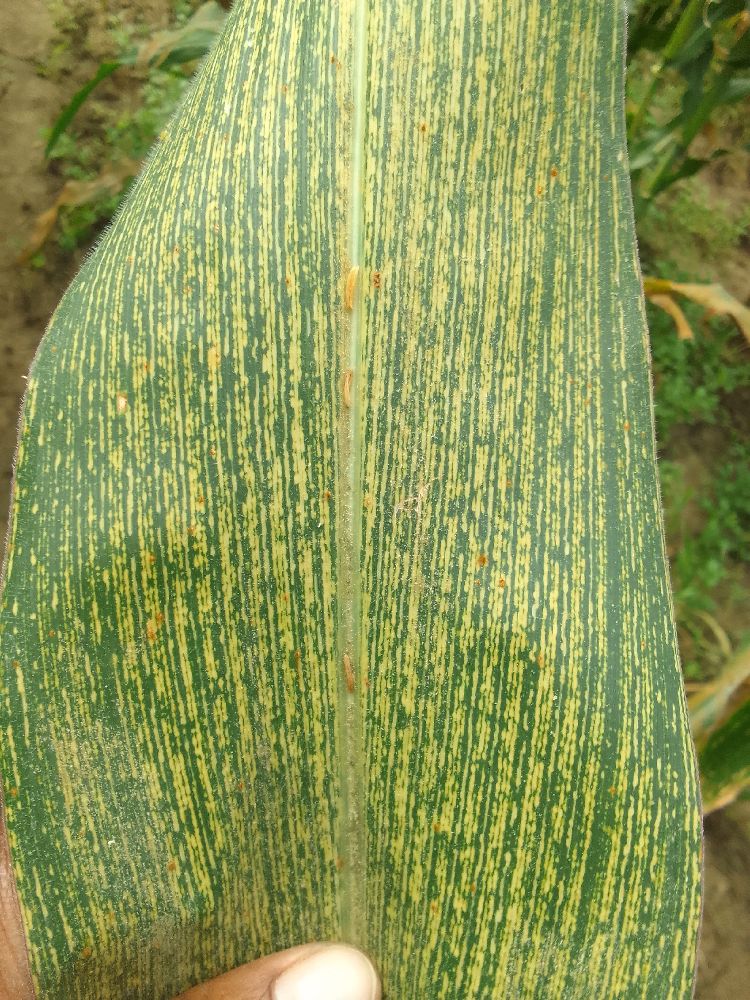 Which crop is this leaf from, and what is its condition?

maize, maize streak virus
